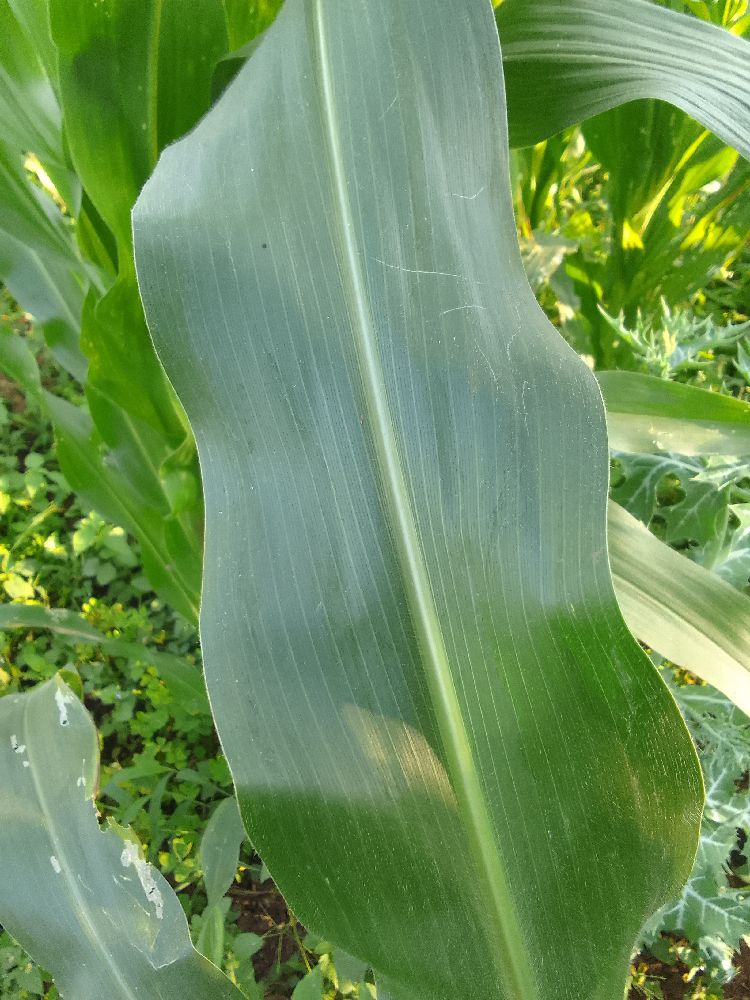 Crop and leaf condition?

maize, healthy
